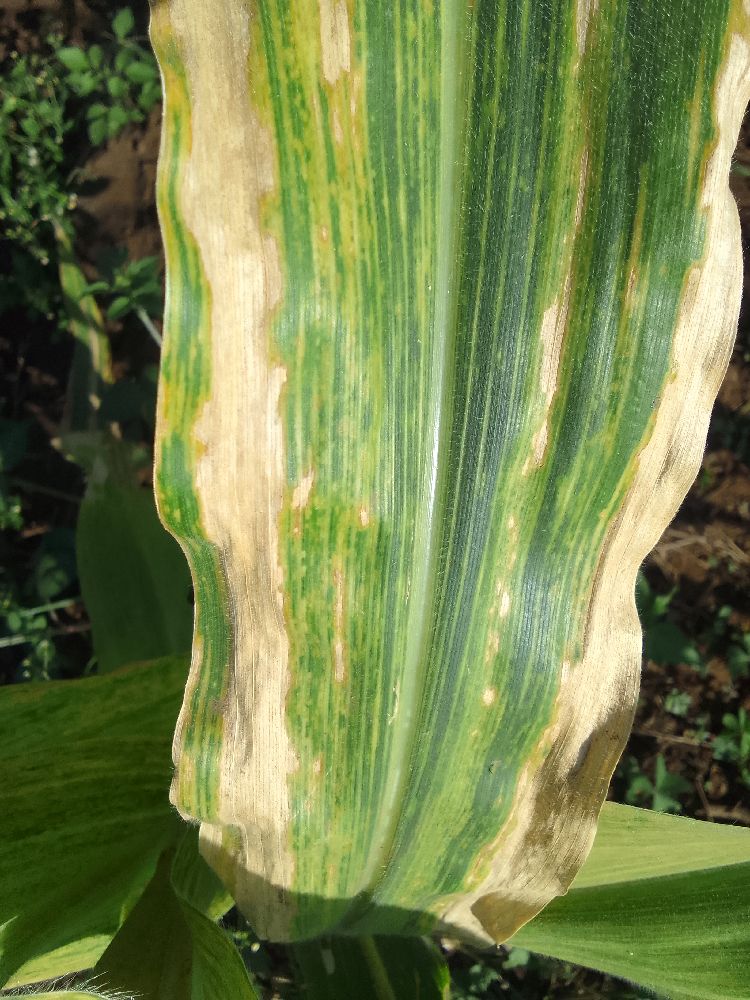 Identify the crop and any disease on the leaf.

maize, maize lethal necrosis
